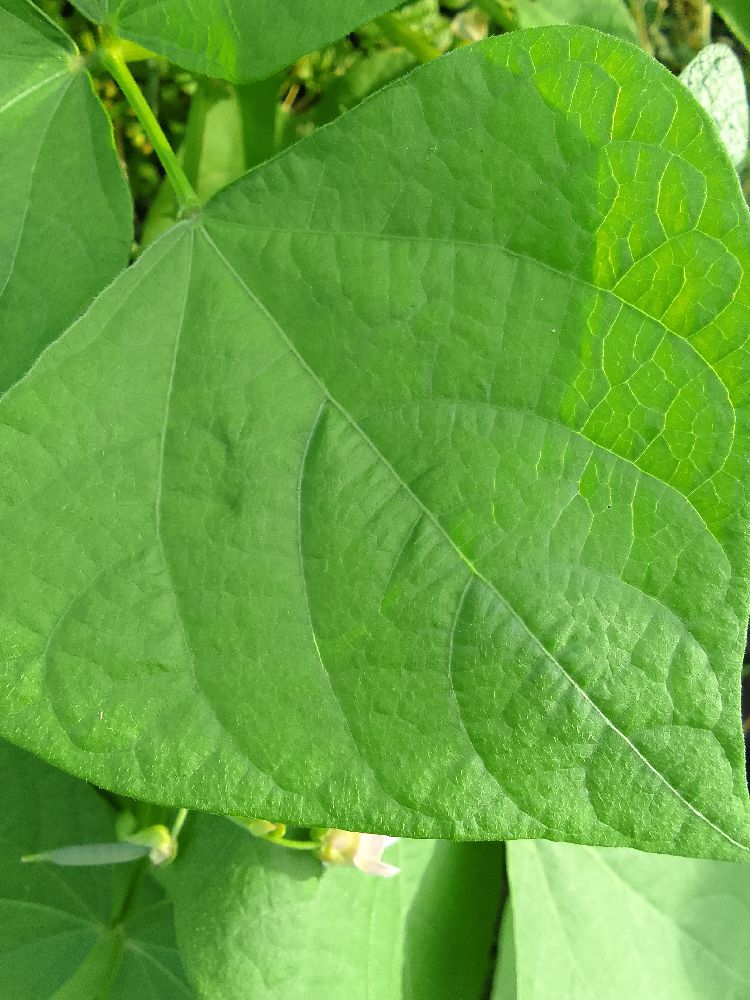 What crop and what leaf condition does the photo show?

common bean, healthy
